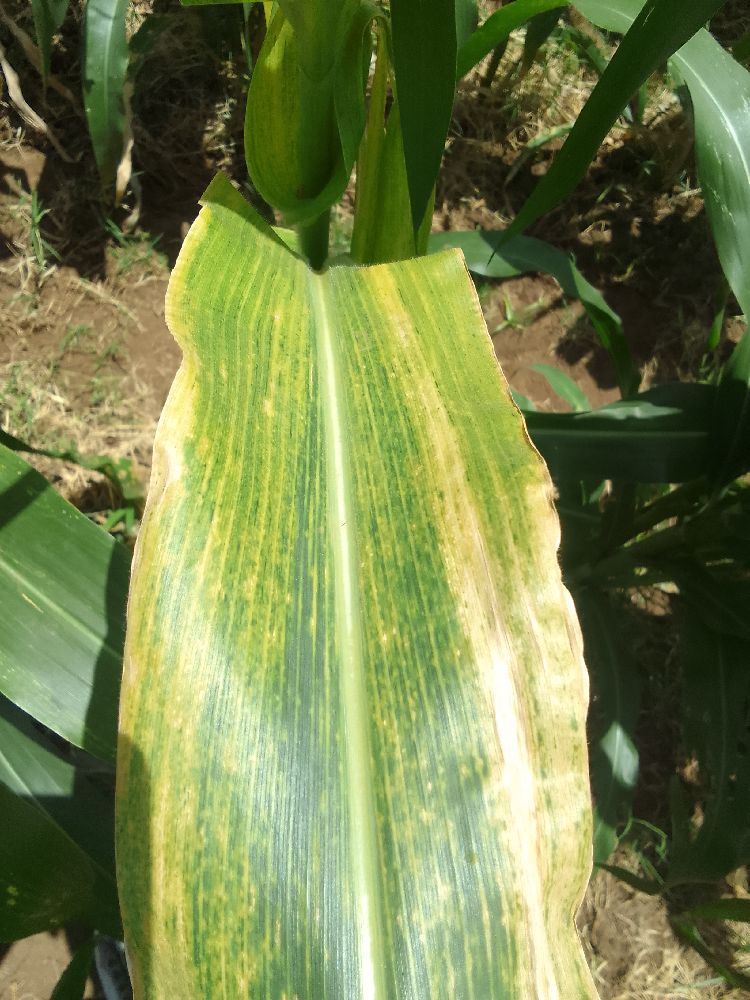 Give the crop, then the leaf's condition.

maize, maize lethal necrosis
